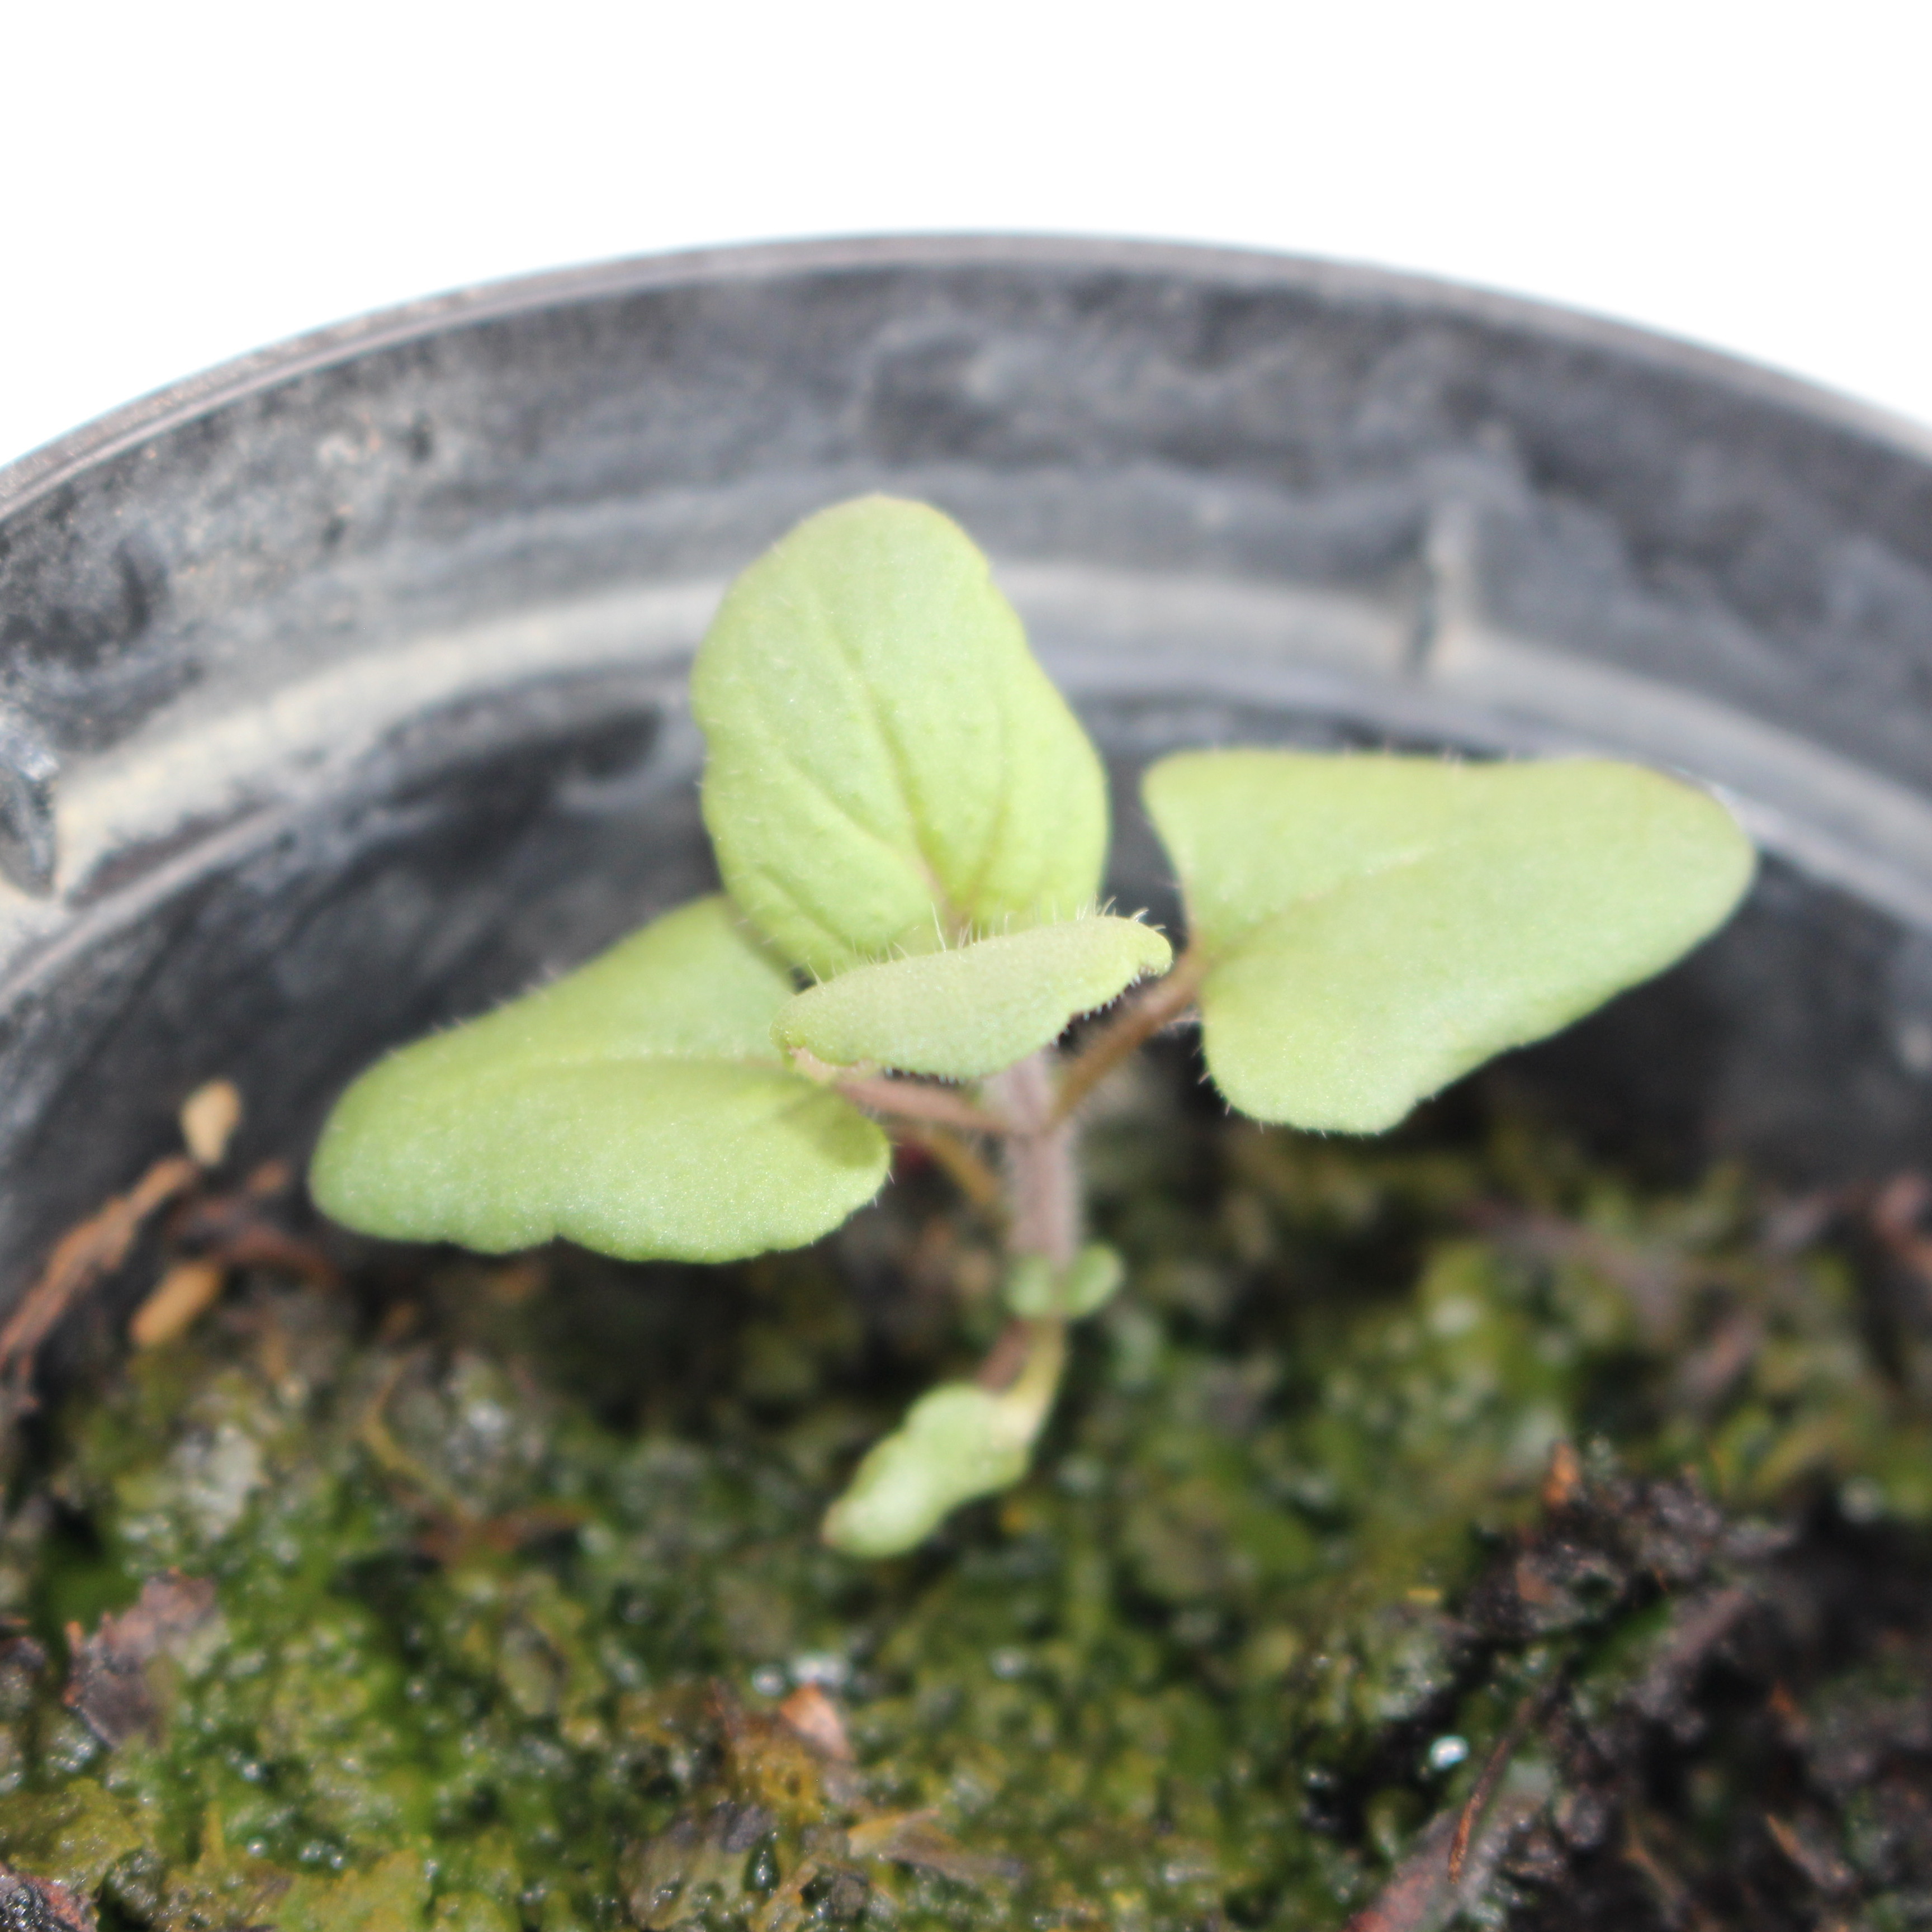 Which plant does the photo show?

Veronica persica
